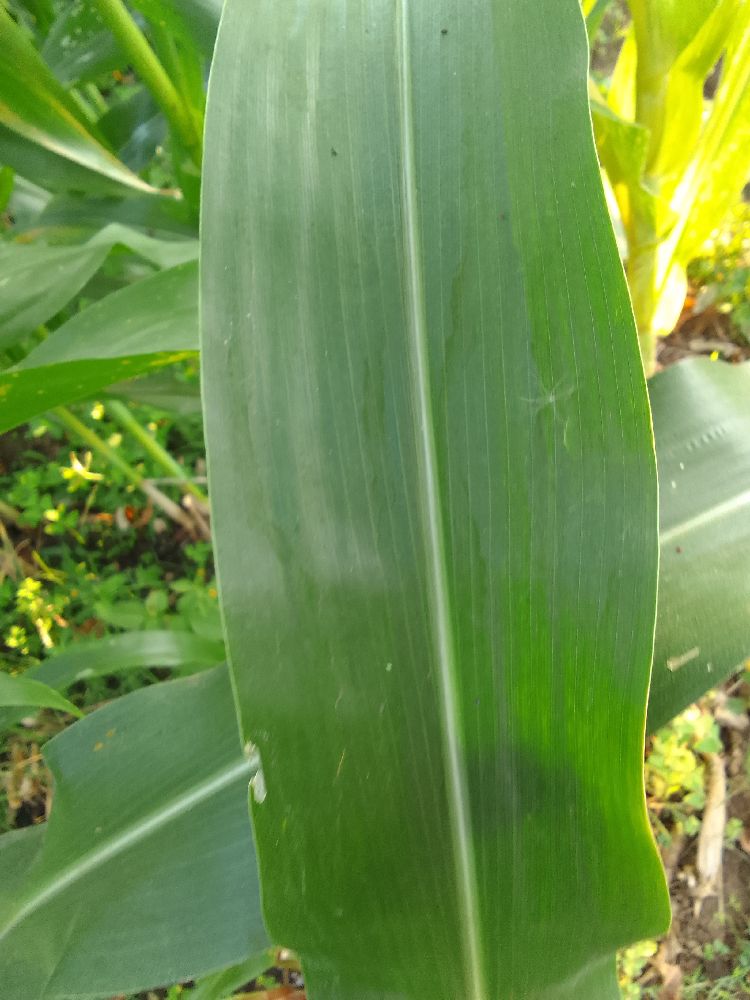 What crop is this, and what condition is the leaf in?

maize, healthy
